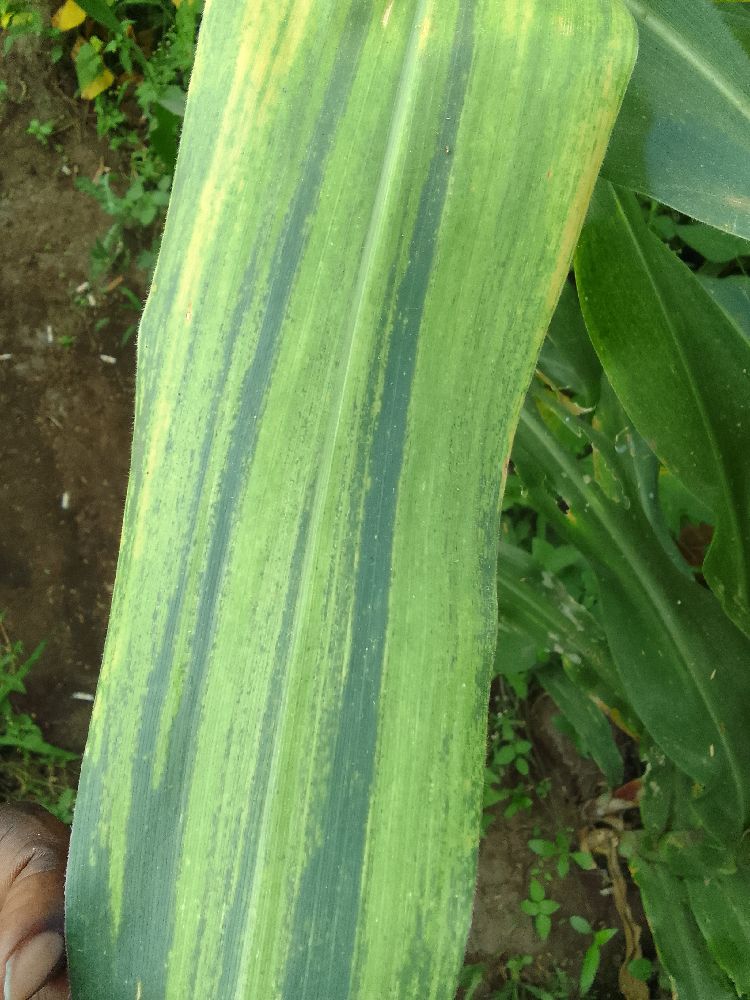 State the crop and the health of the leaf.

maize, maize lethal necrosis
